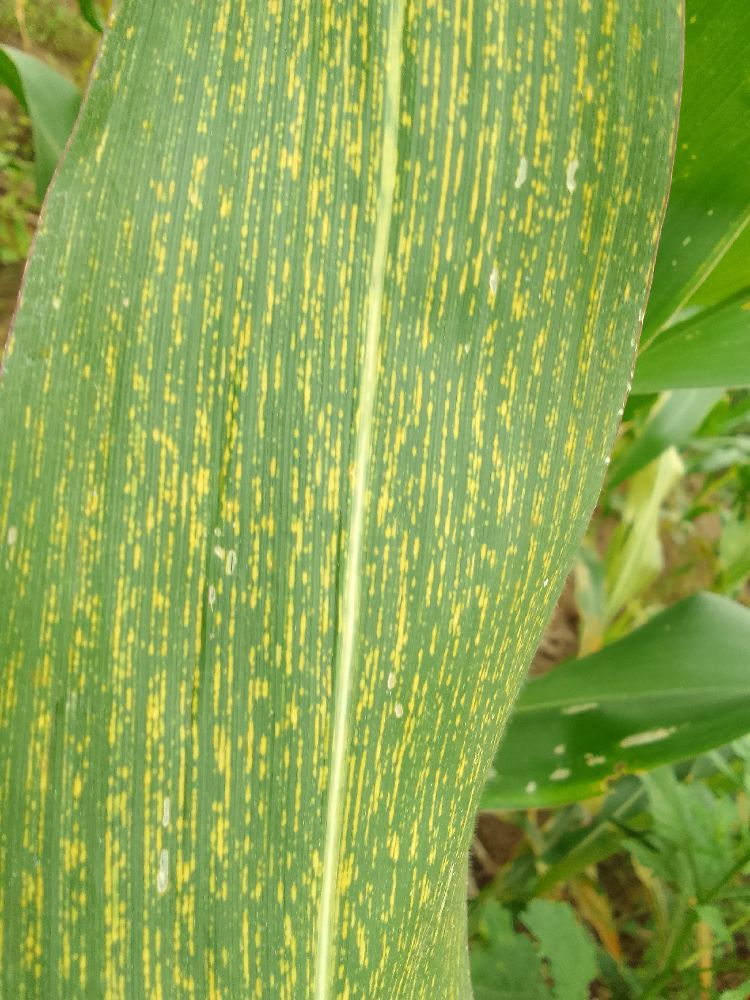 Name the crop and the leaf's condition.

maize, maize streak virus
